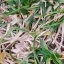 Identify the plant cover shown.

grass
